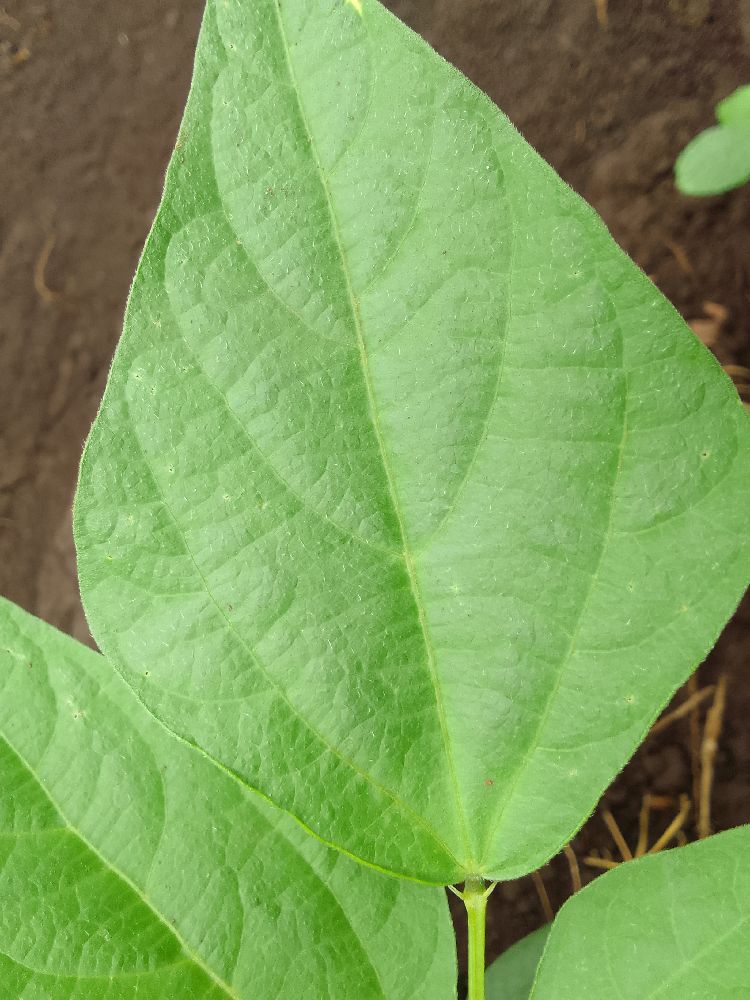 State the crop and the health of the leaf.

common bean, healthy
